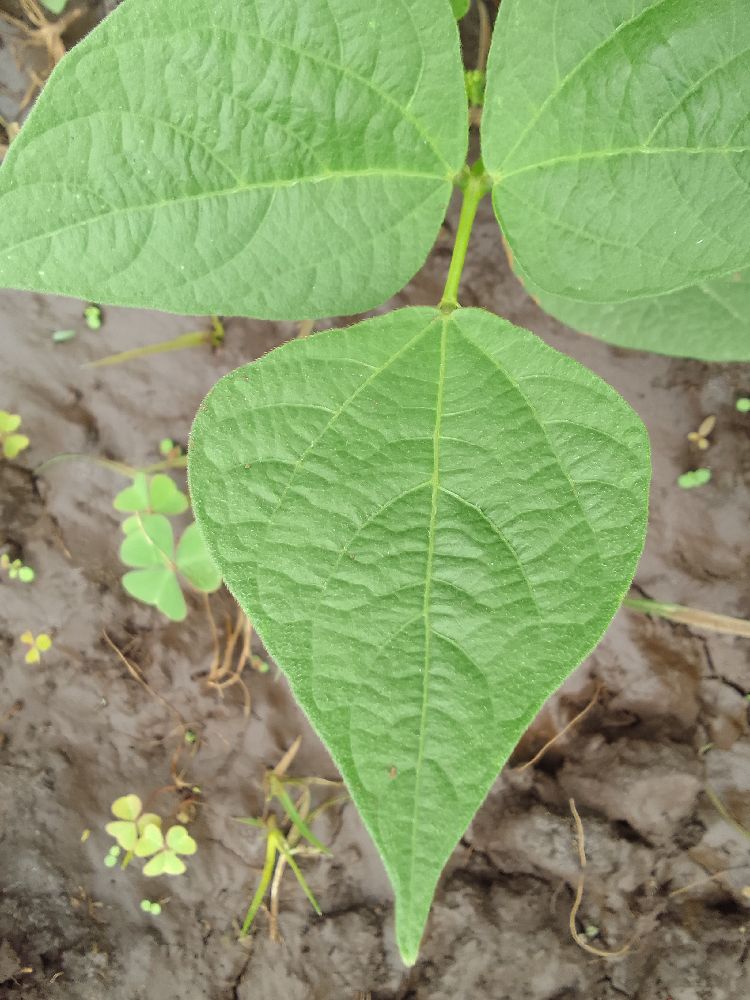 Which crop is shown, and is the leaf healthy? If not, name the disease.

common bean, healthy
